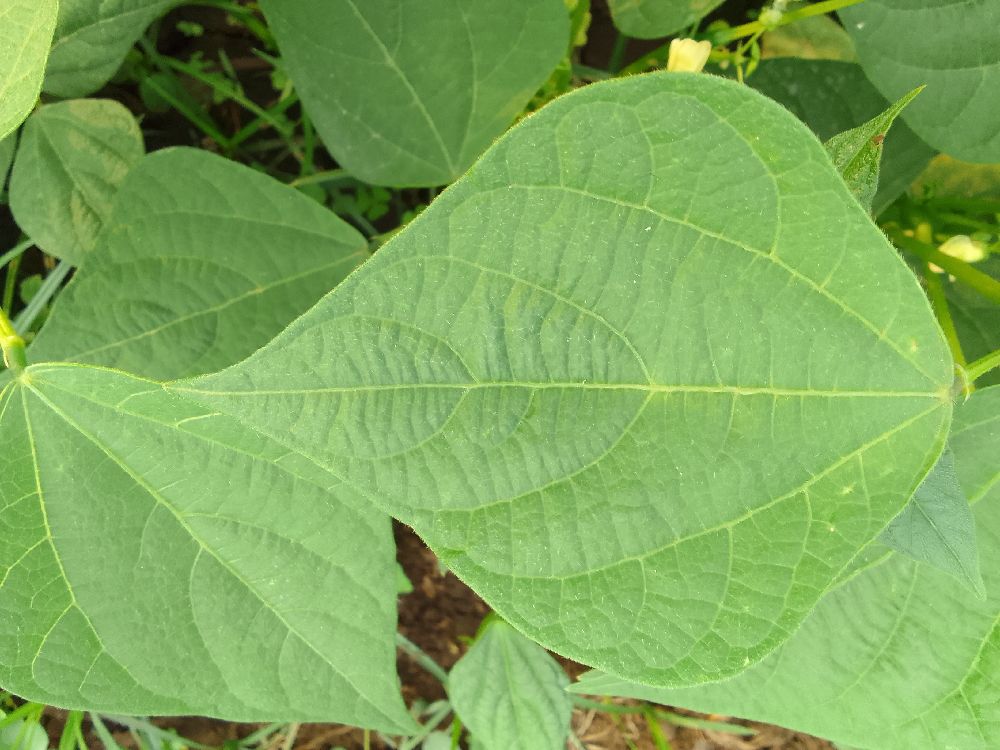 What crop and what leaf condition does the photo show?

common bean, healthy
